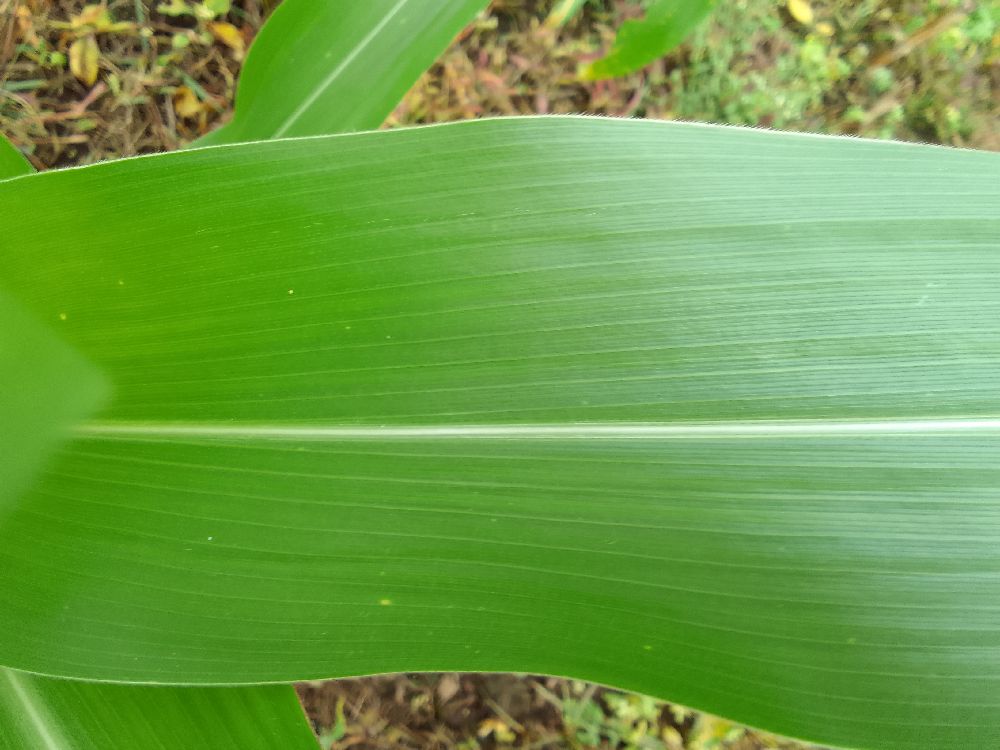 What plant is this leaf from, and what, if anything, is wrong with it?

maize, healthy
